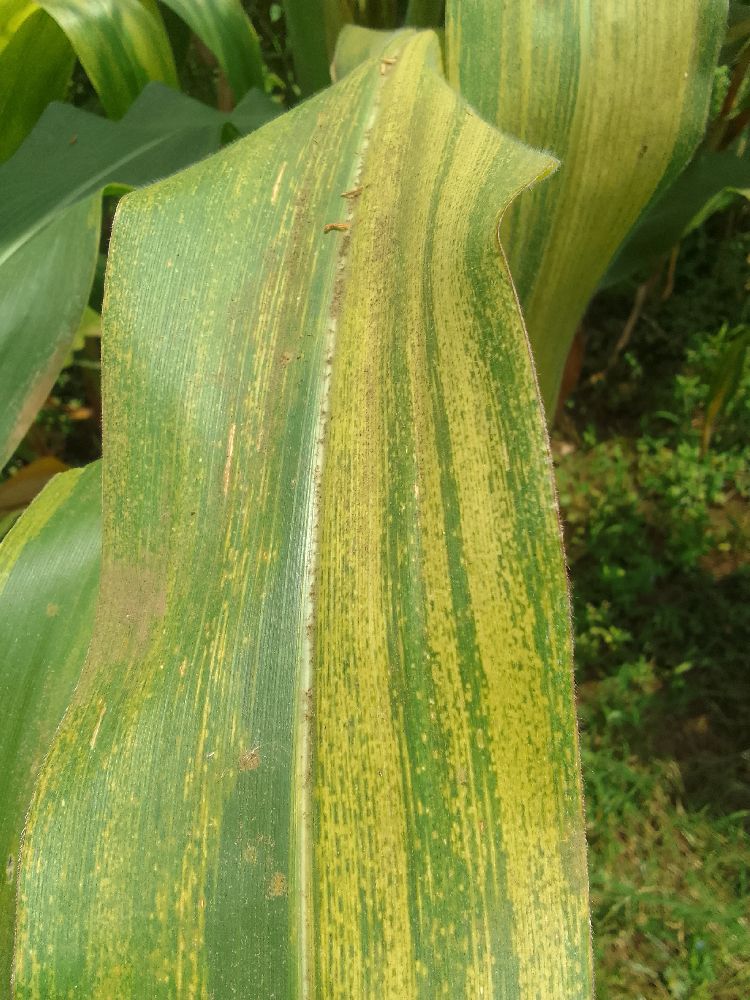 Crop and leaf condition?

maize, maize lethal necrosis
